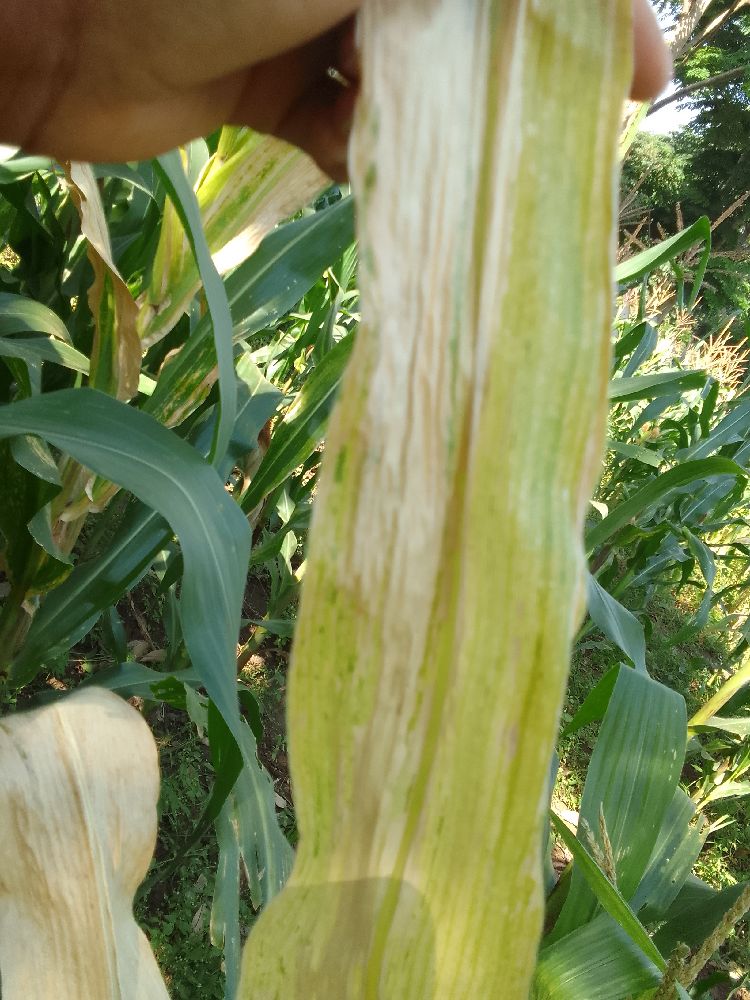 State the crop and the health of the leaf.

maize, maize lethal necrosis
